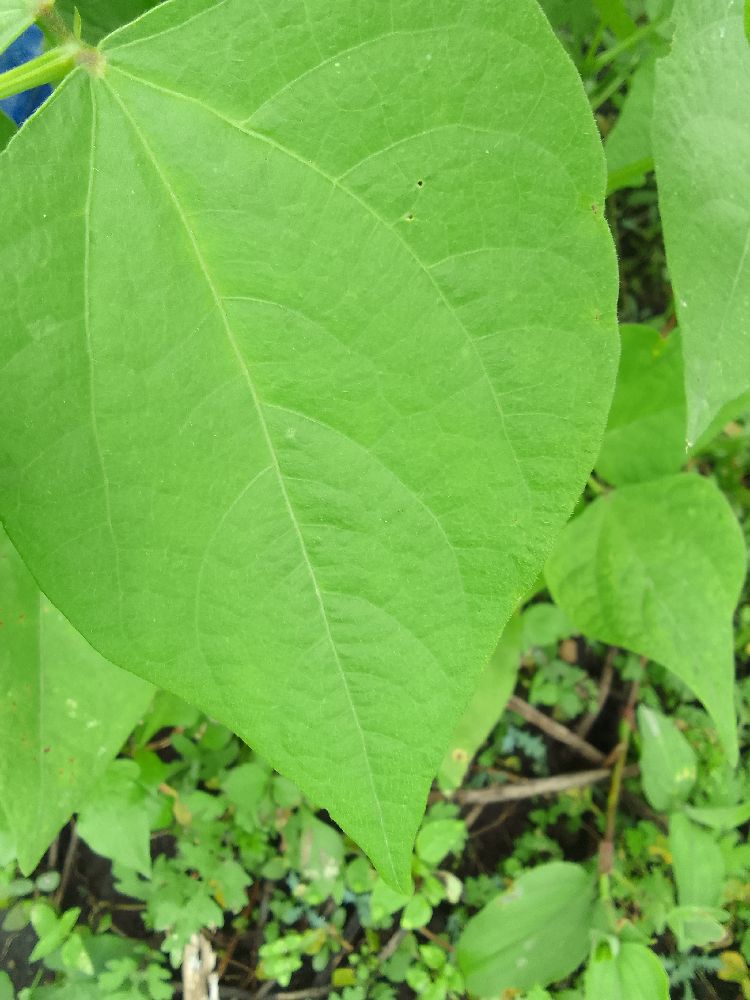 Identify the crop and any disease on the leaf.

common bean, healthy
